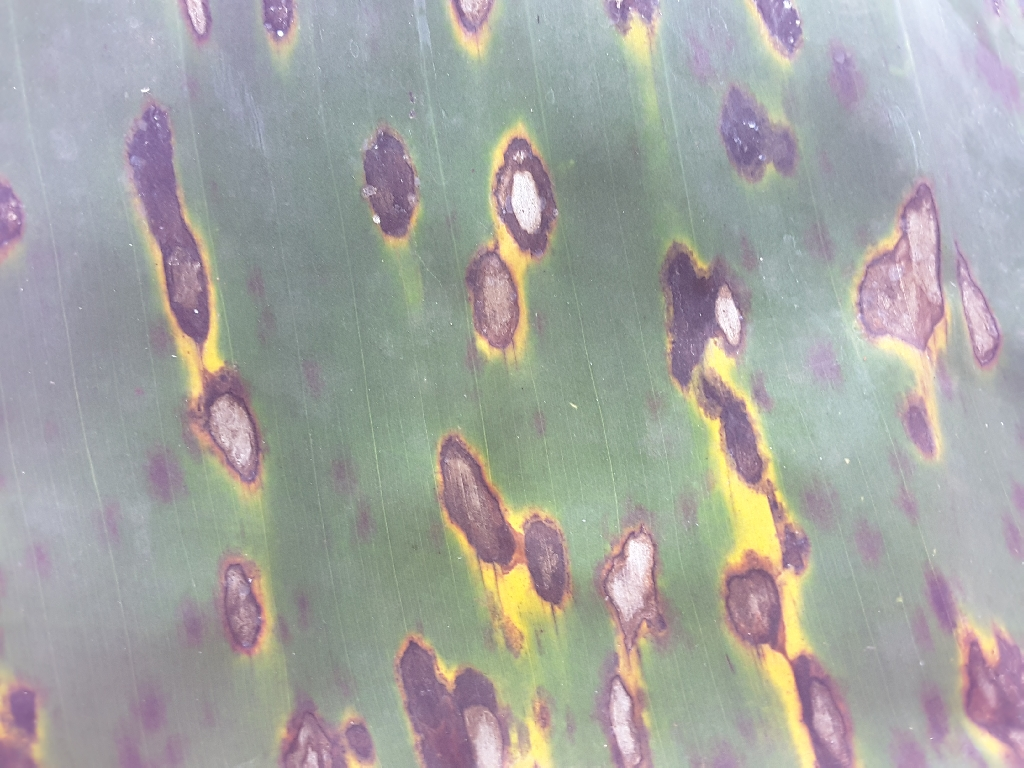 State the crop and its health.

banana, black sigatoka
